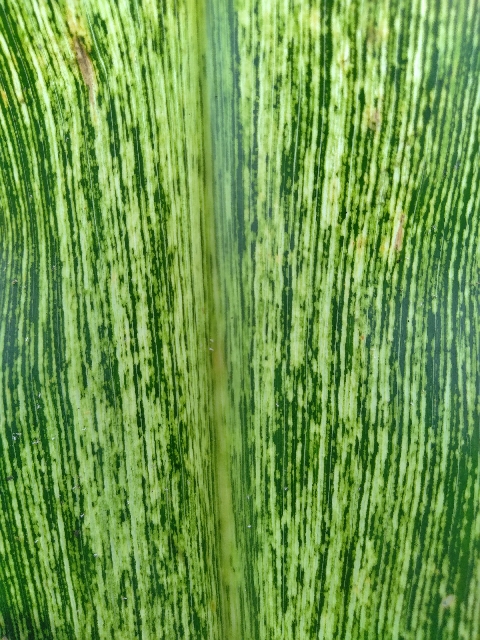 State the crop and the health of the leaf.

maize, maize streak virus
